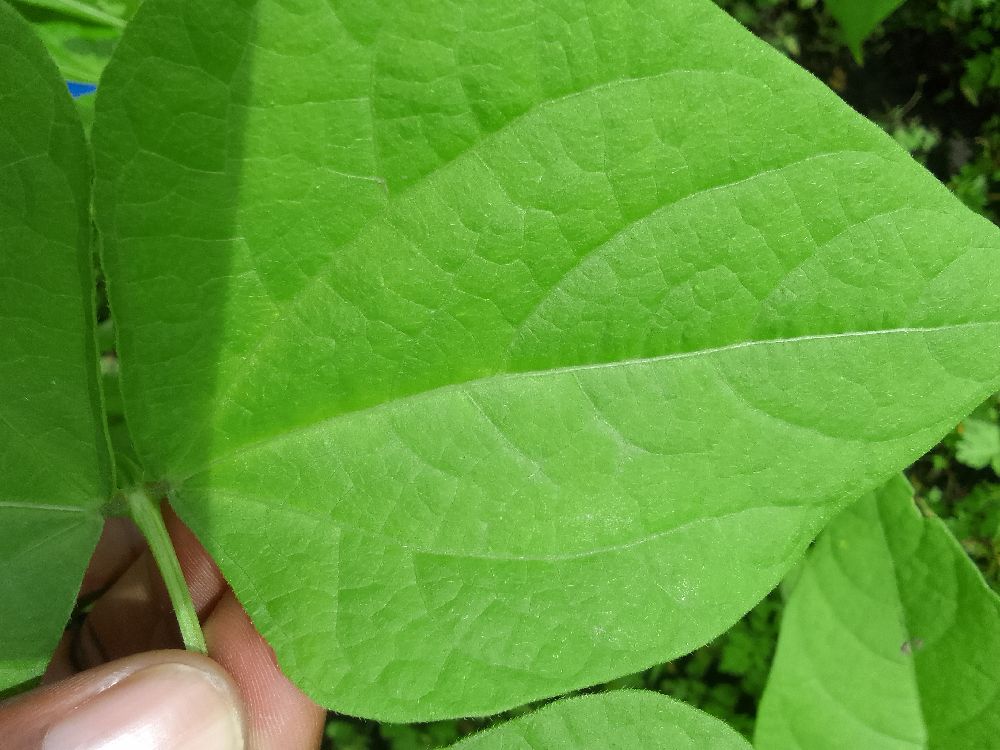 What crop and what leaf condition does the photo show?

common bean, healthy
